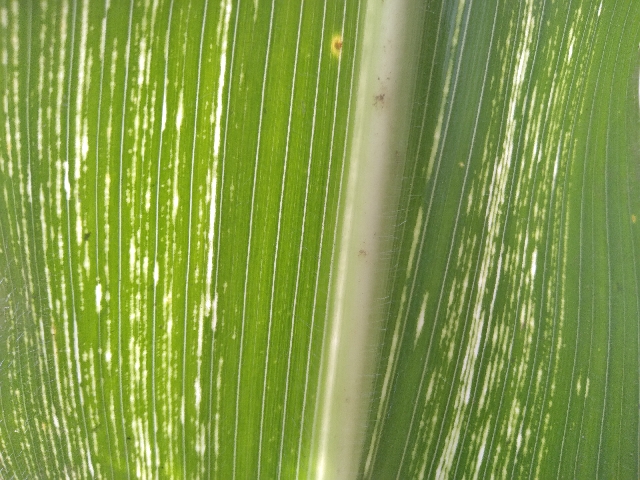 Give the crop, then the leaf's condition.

maize, maize streak virus
